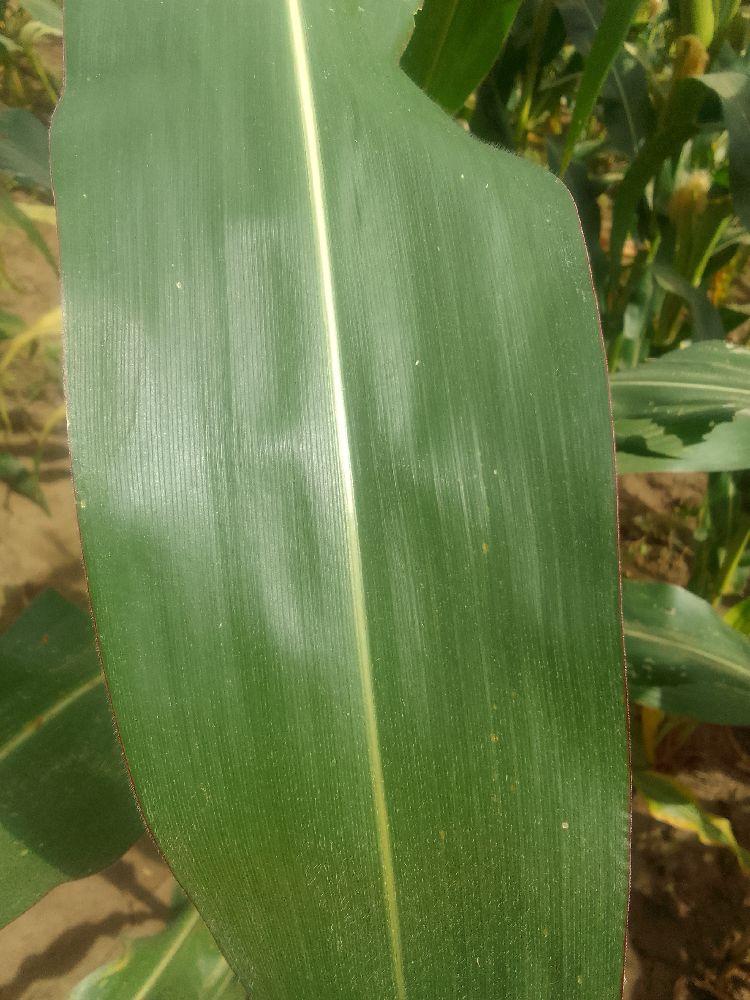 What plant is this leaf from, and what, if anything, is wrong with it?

maize, healthy
